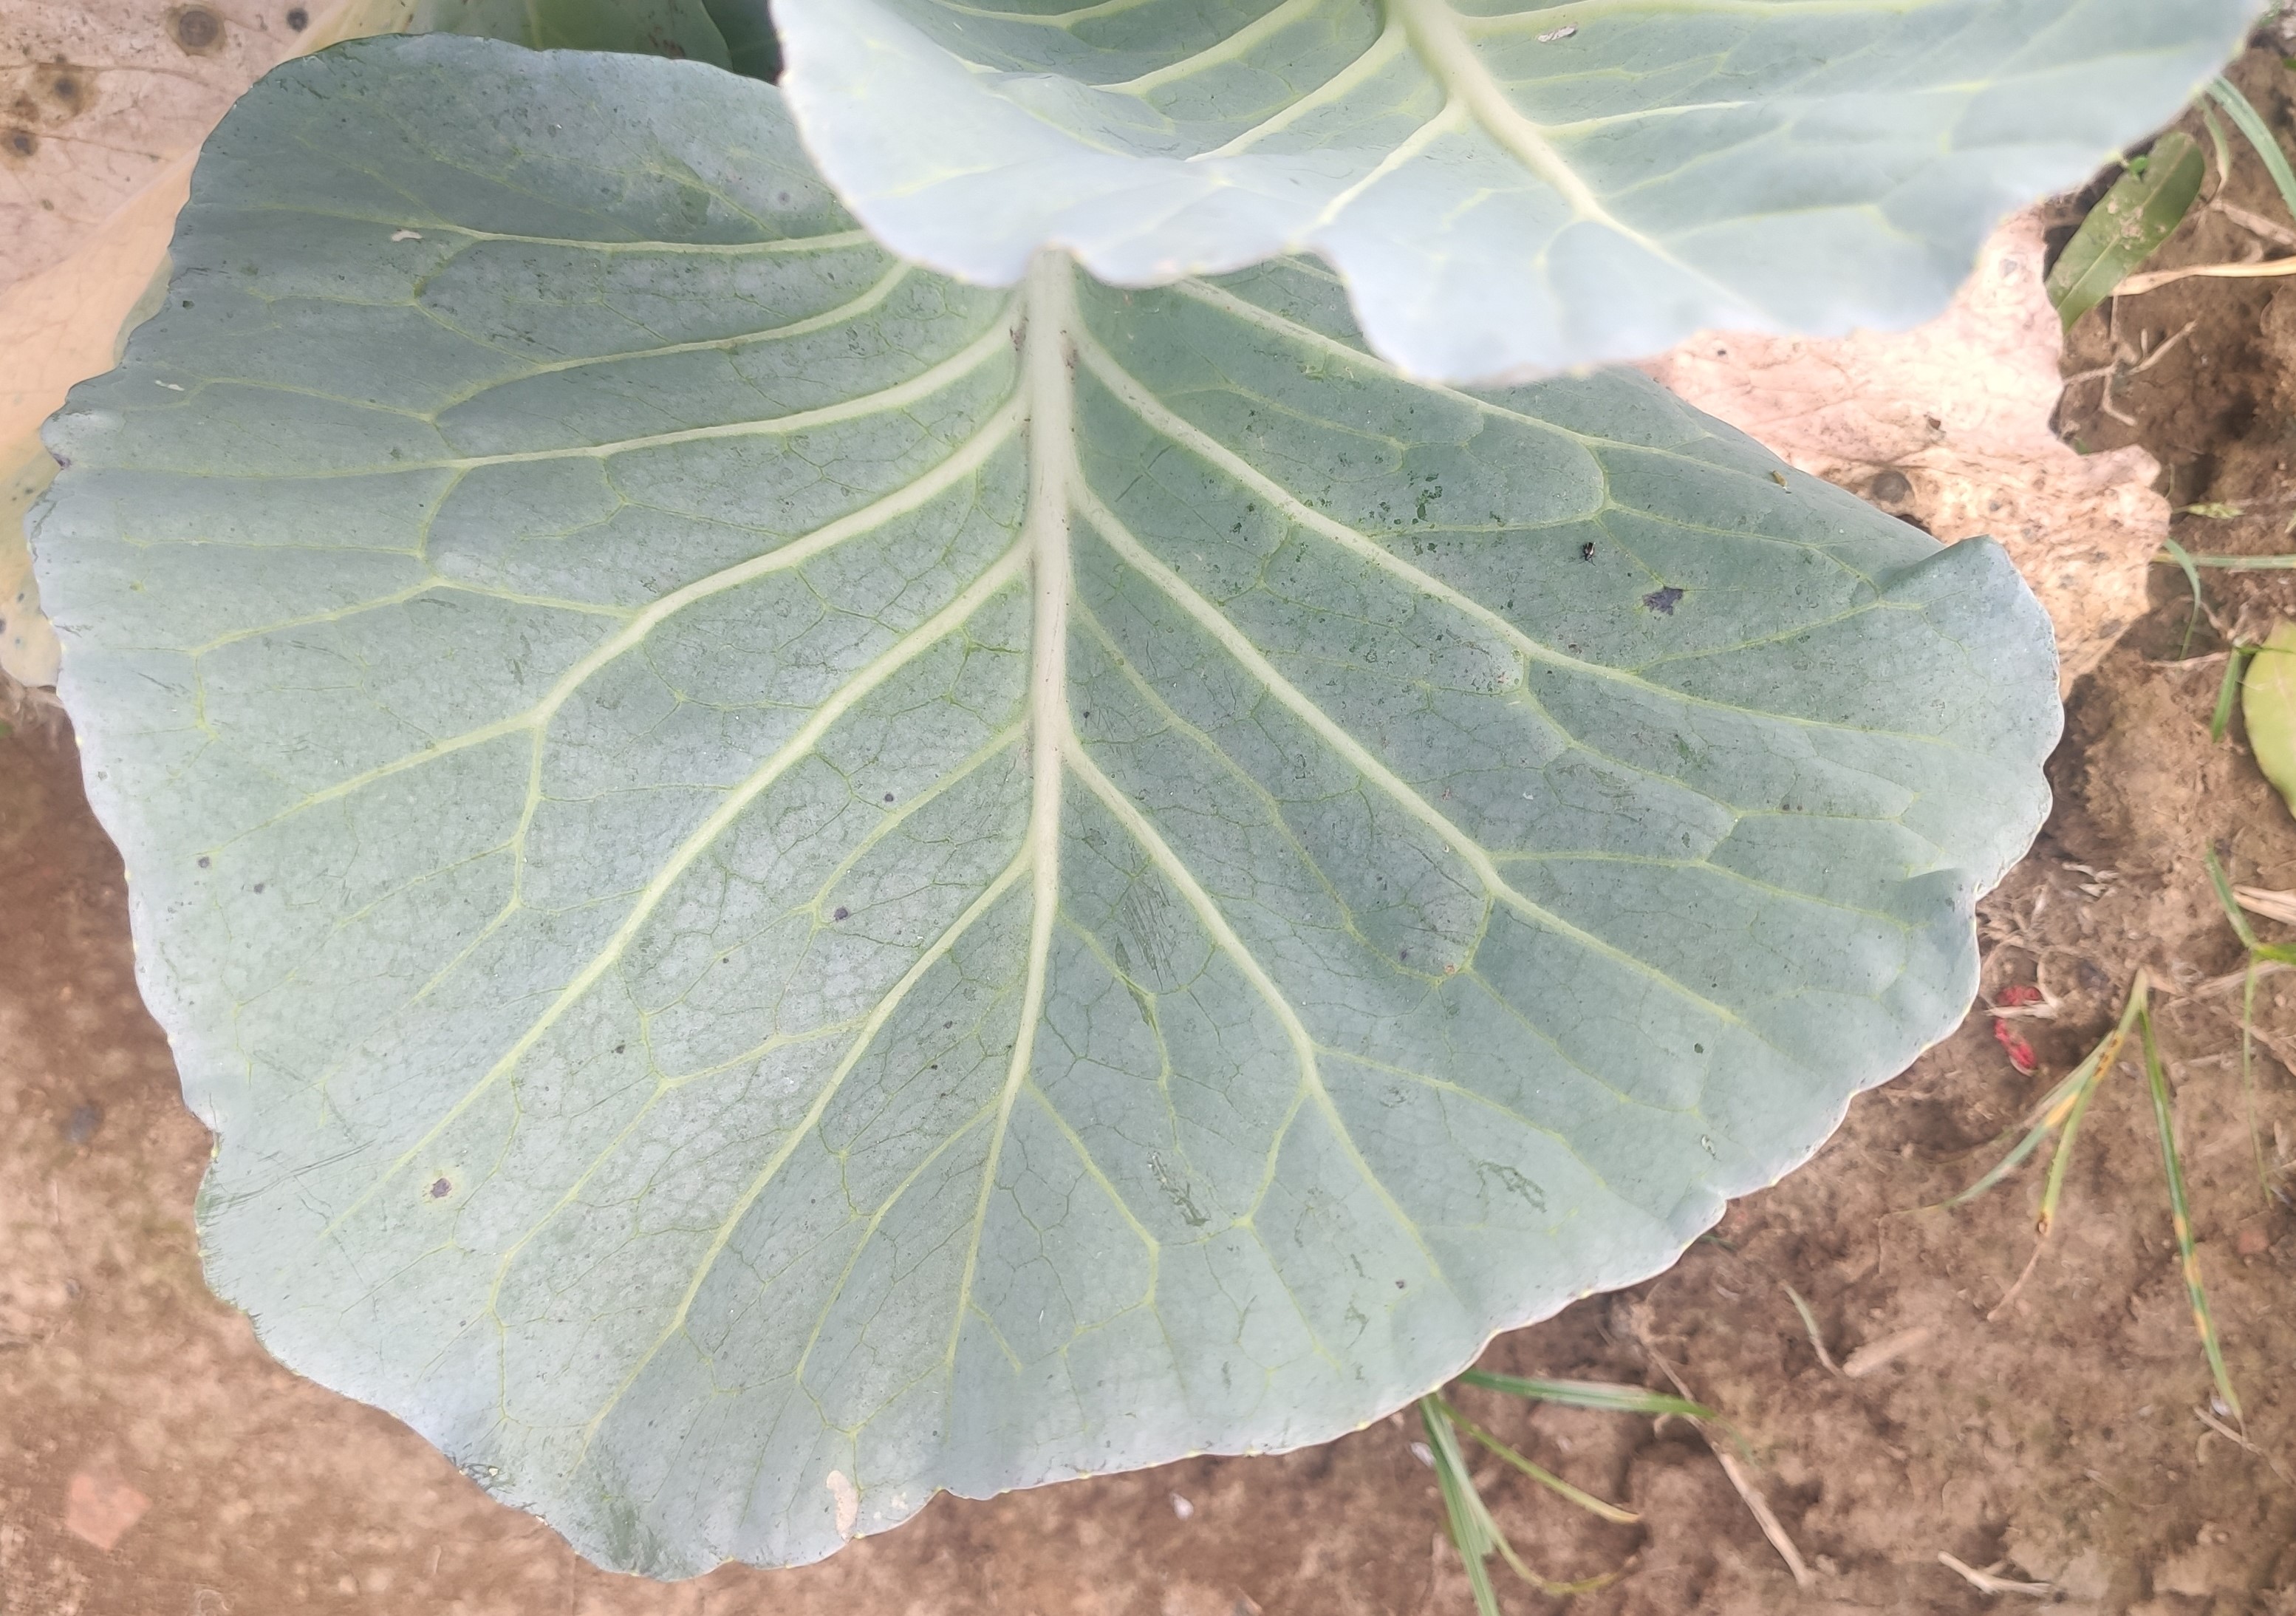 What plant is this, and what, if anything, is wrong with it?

cabbage, healthy
